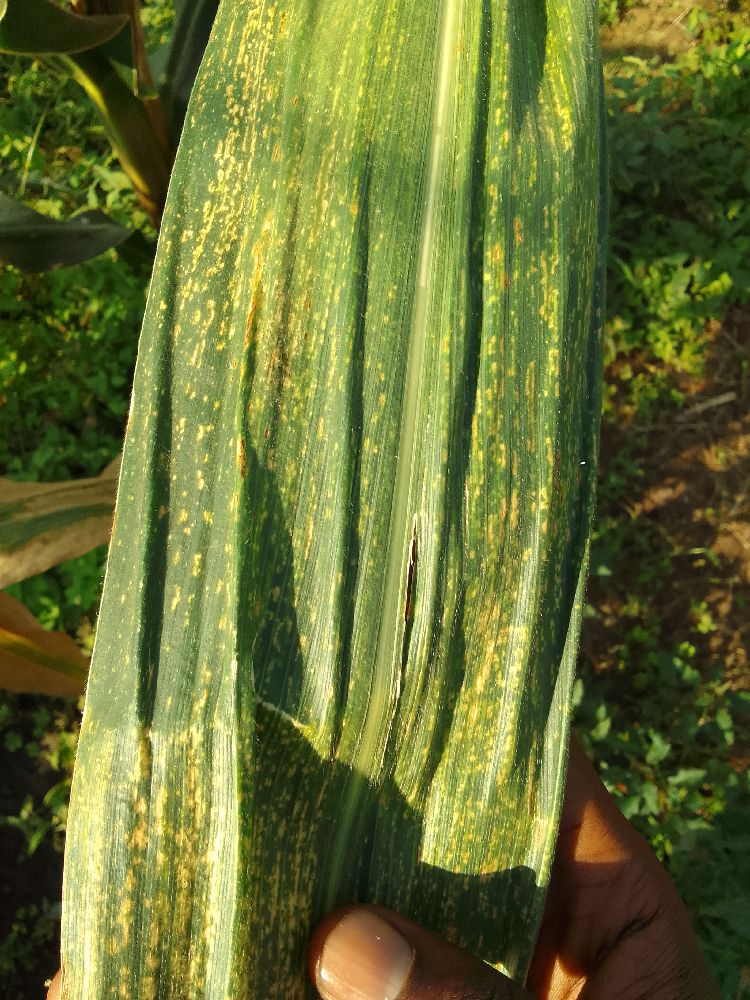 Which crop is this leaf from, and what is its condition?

maize, maize lethal necrosis
